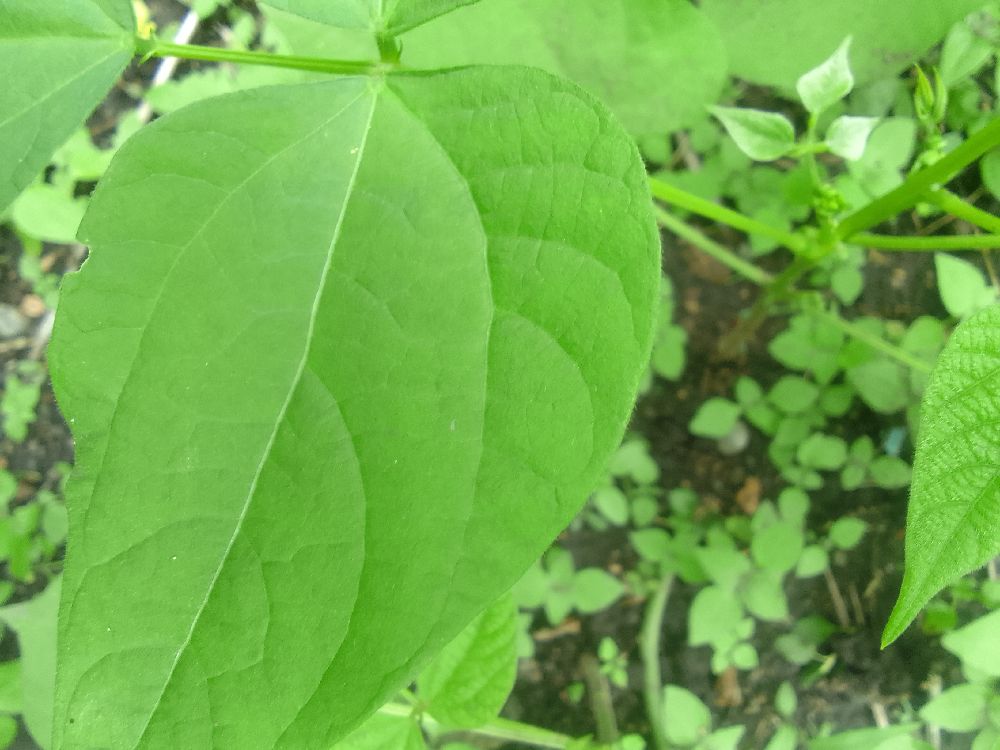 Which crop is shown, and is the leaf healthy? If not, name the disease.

common bean, healthy
